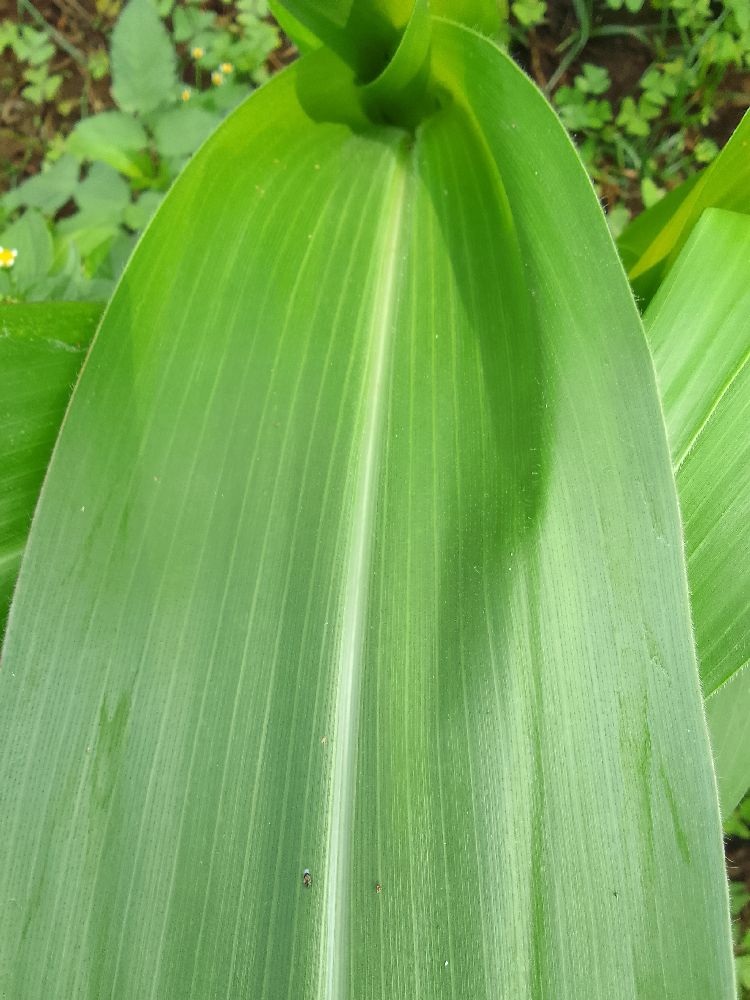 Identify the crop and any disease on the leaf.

maize, healthy
